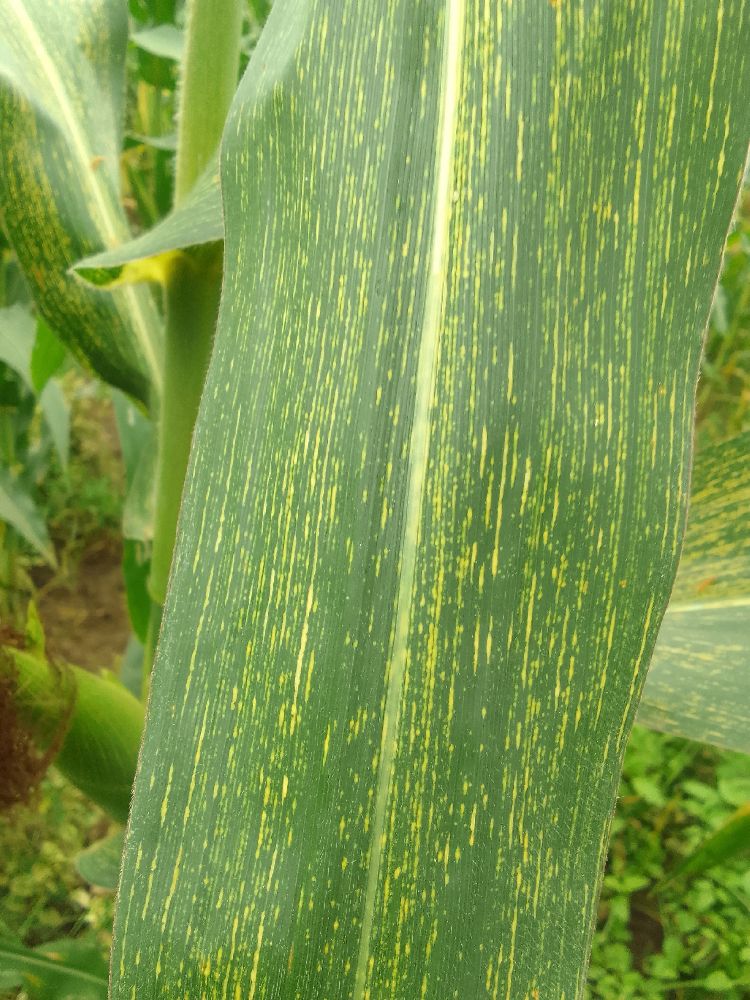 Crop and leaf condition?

maize, maize streak virus
